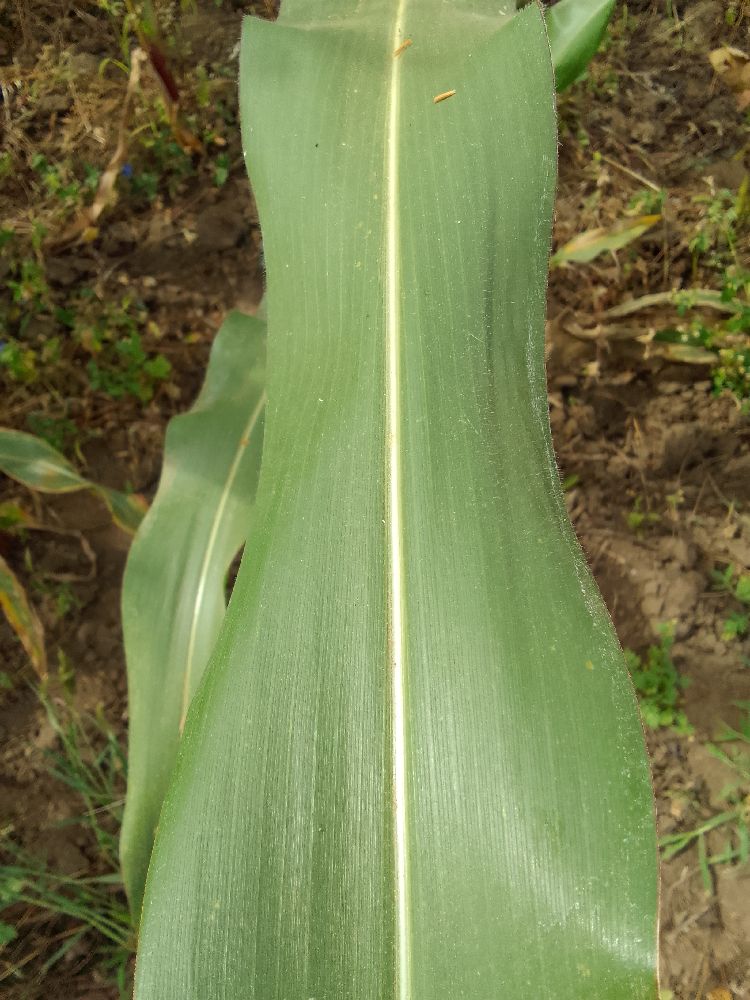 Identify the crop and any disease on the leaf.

maize, healthy
